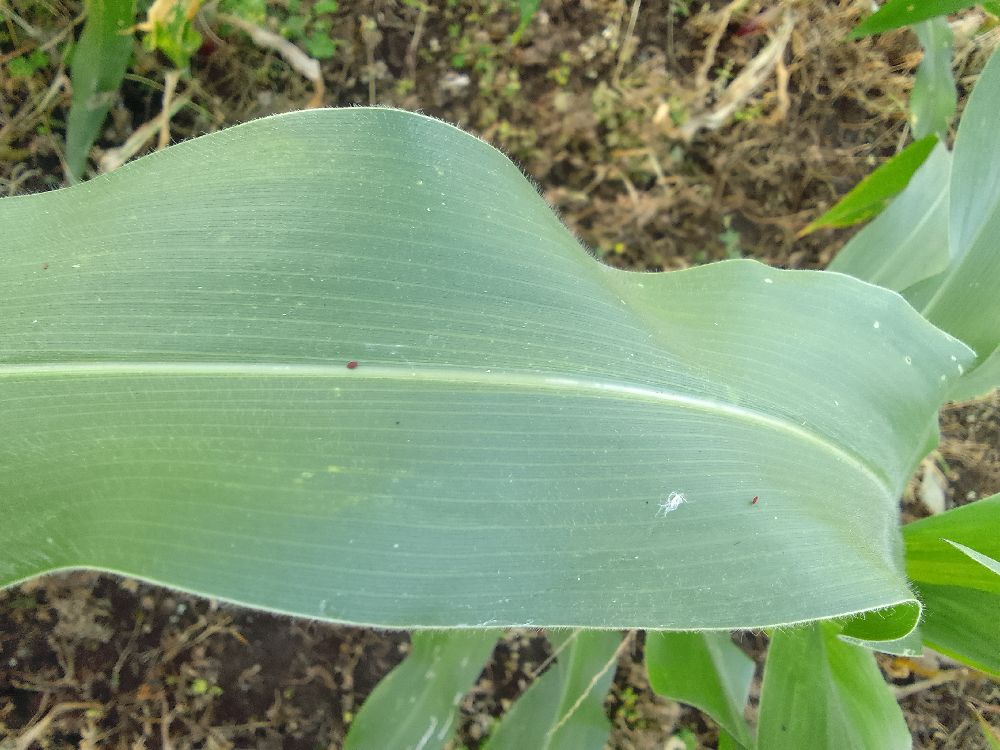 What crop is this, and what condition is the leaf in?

maize, healthy
